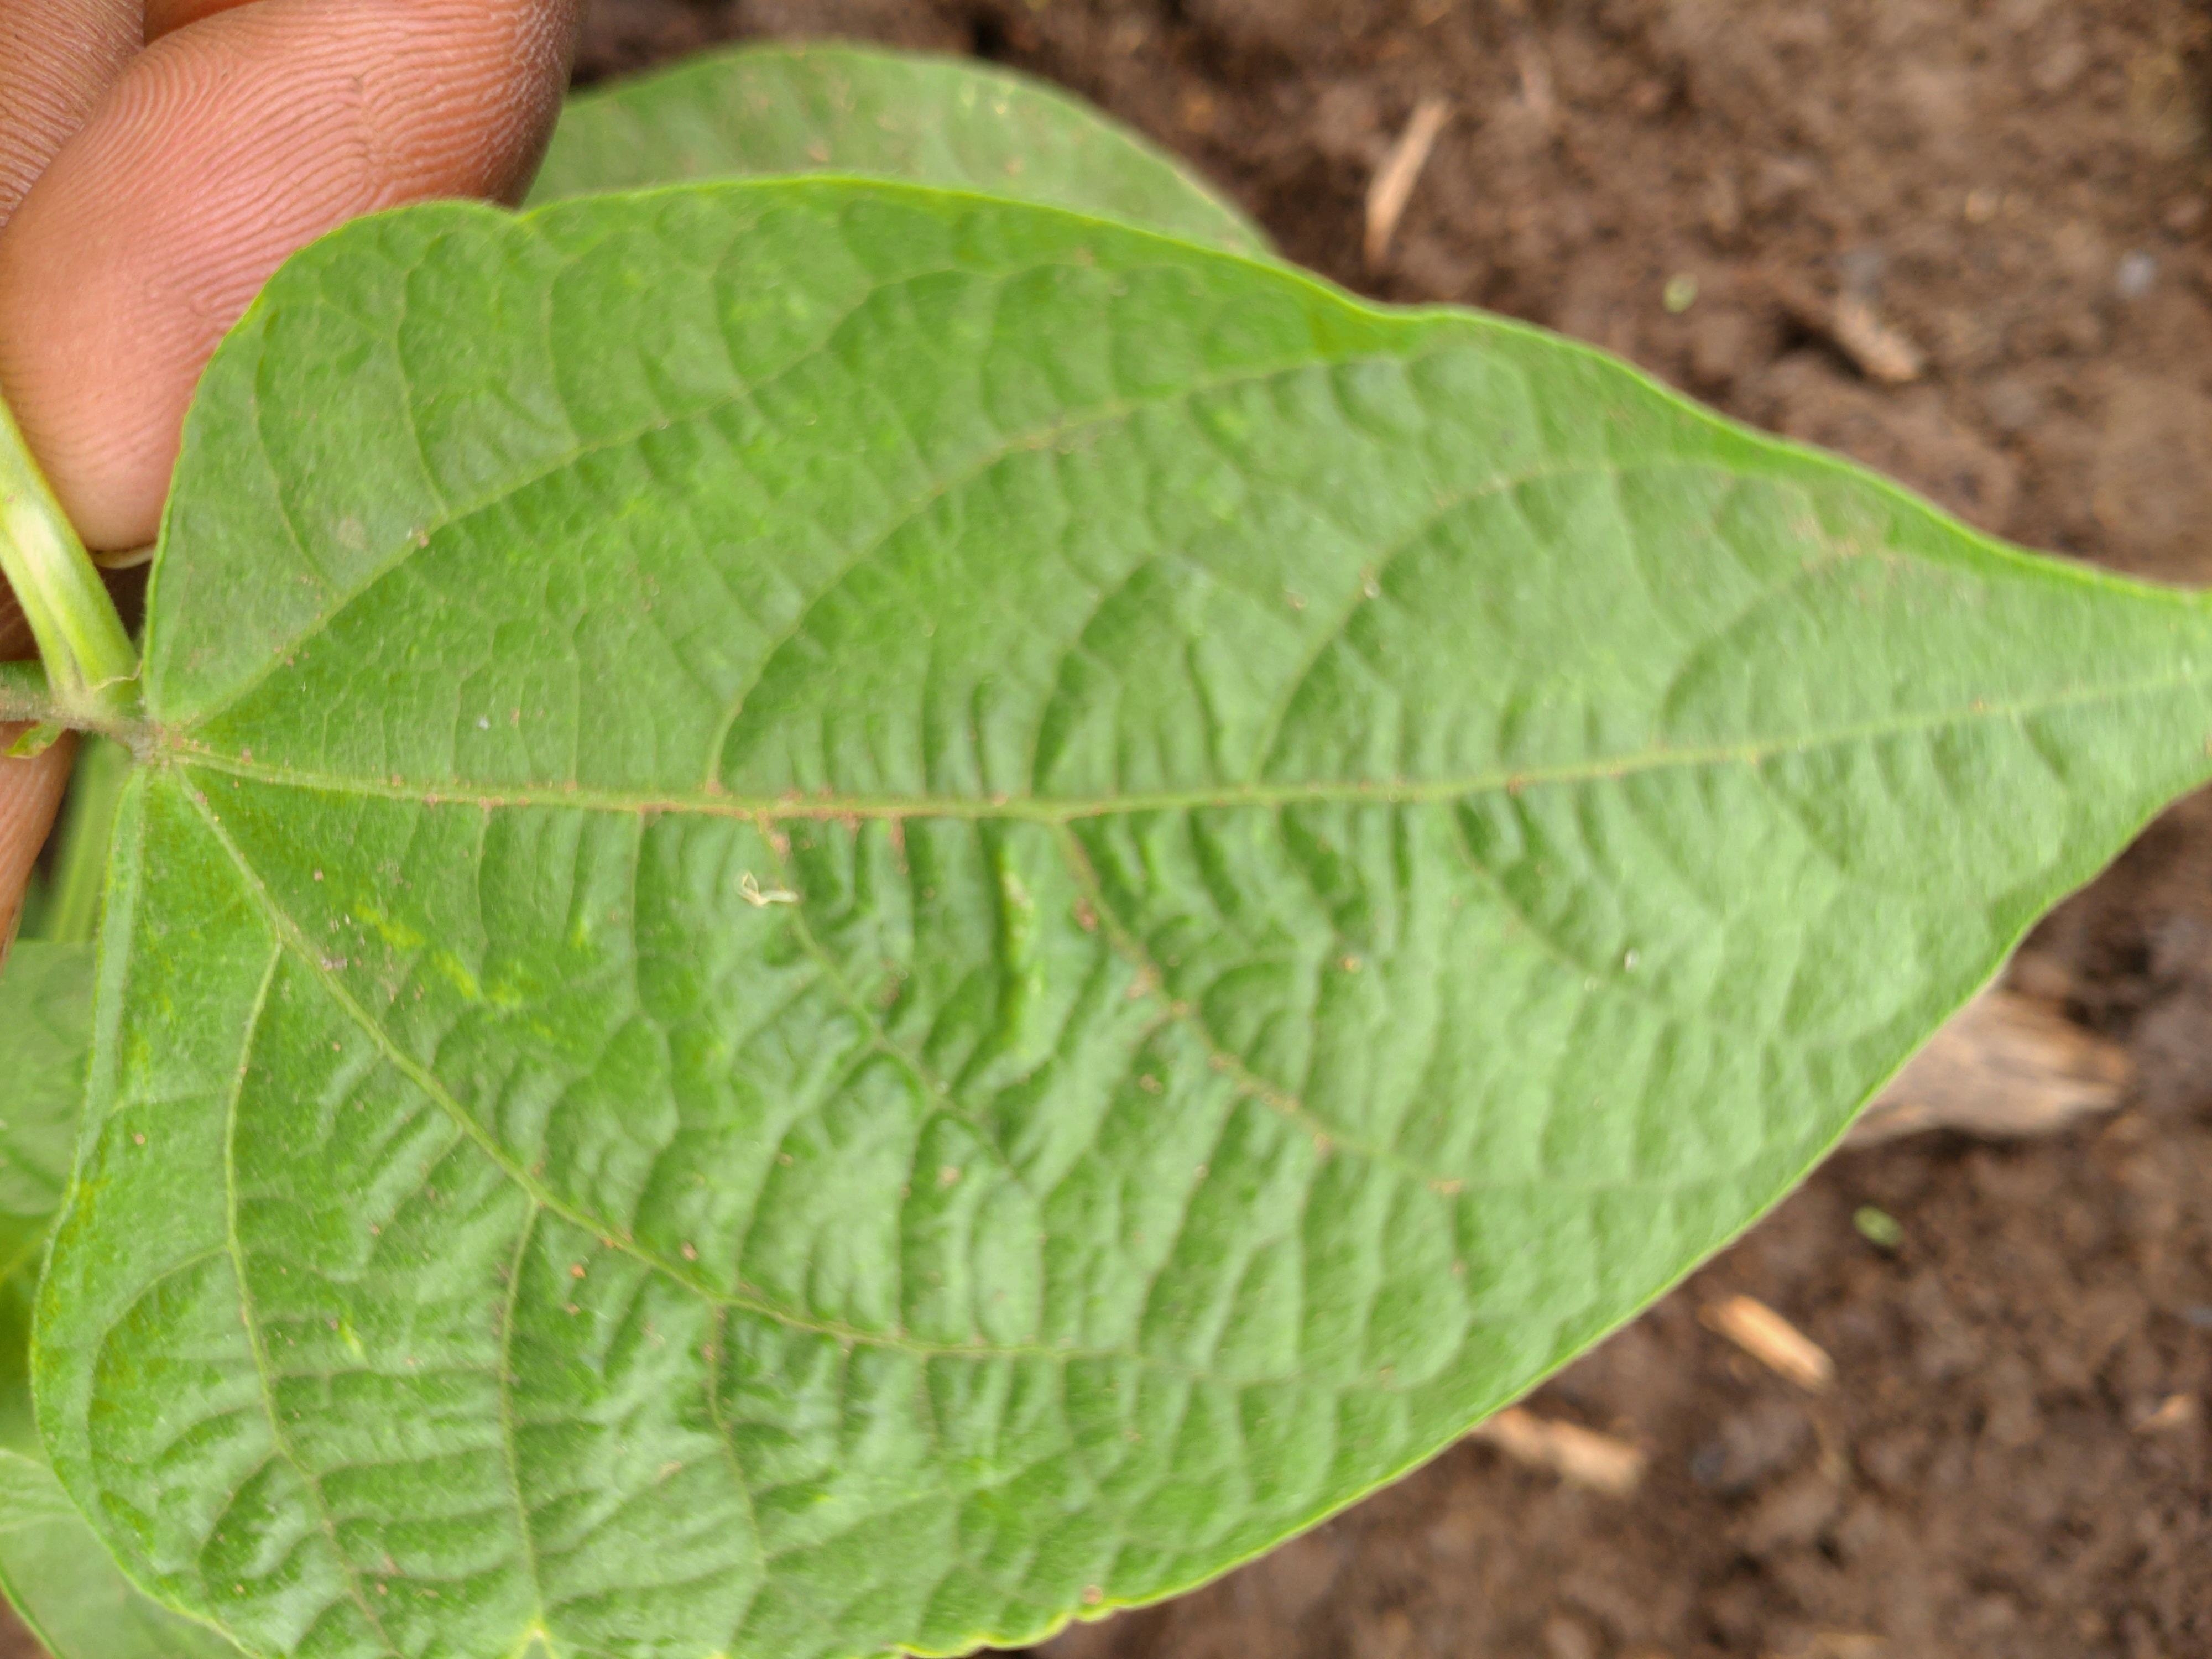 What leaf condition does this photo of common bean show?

healthy
